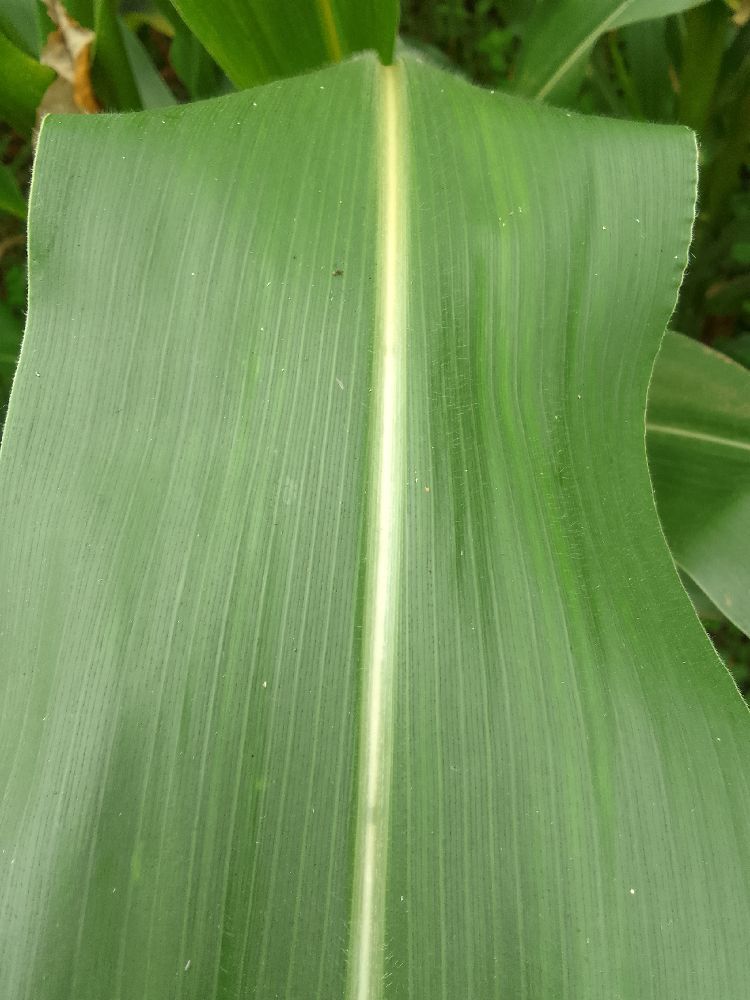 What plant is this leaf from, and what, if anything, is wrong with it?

maize, healthy
